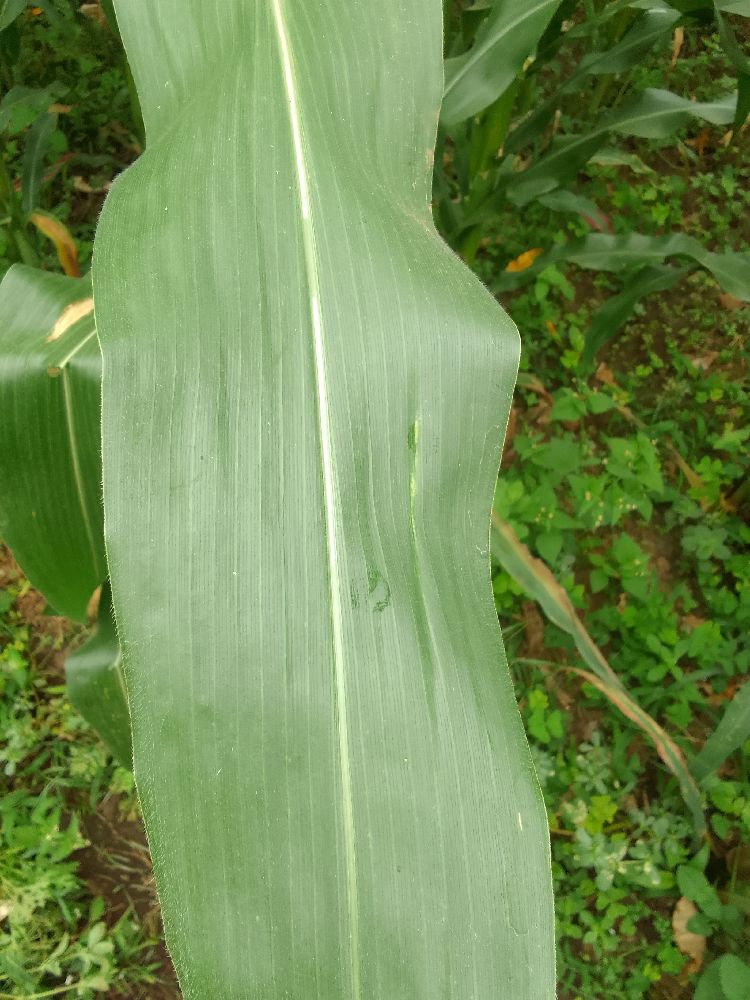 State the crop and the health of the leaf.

maize, healthy
